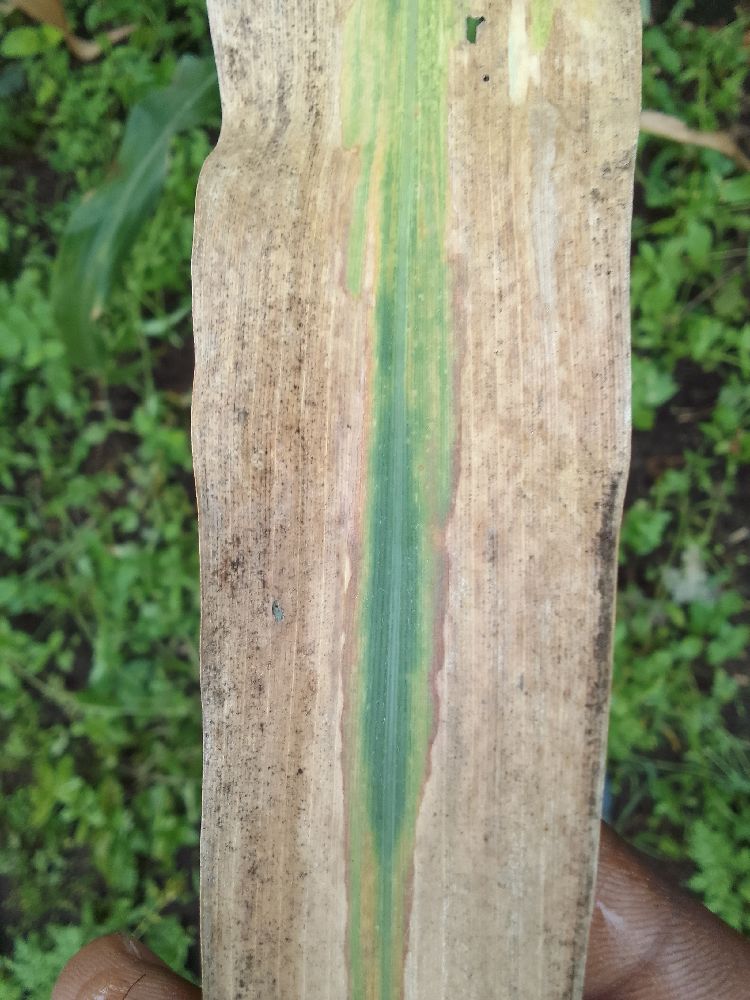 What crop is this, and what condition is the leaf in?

maize, maize lethal necrosis
